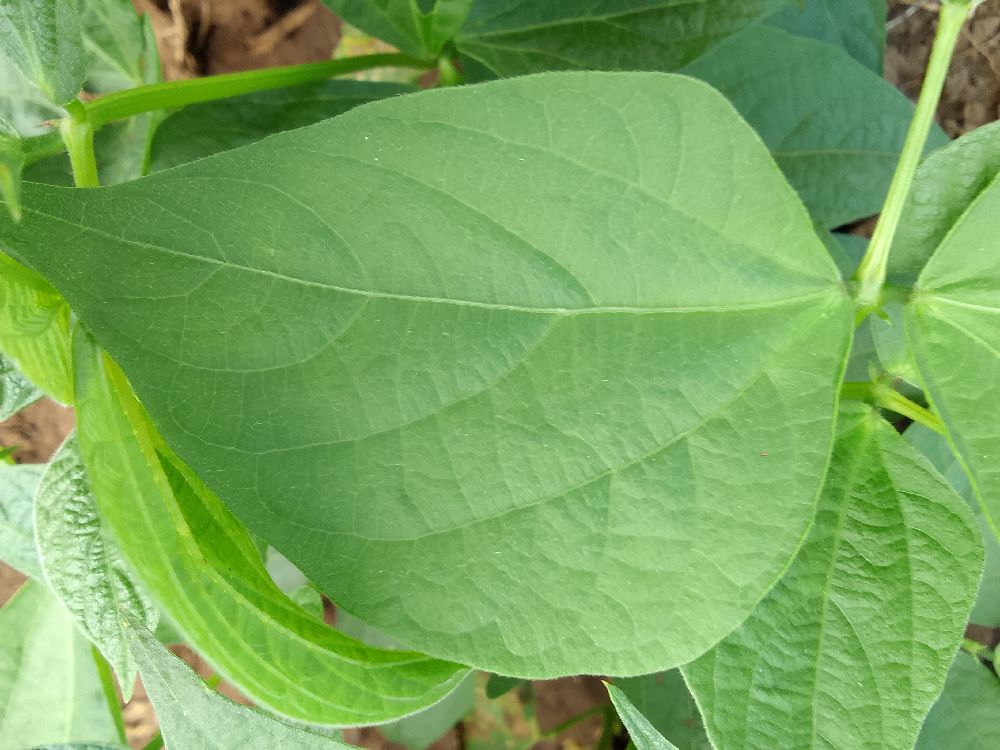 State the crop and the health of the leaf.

common bean, healthy
